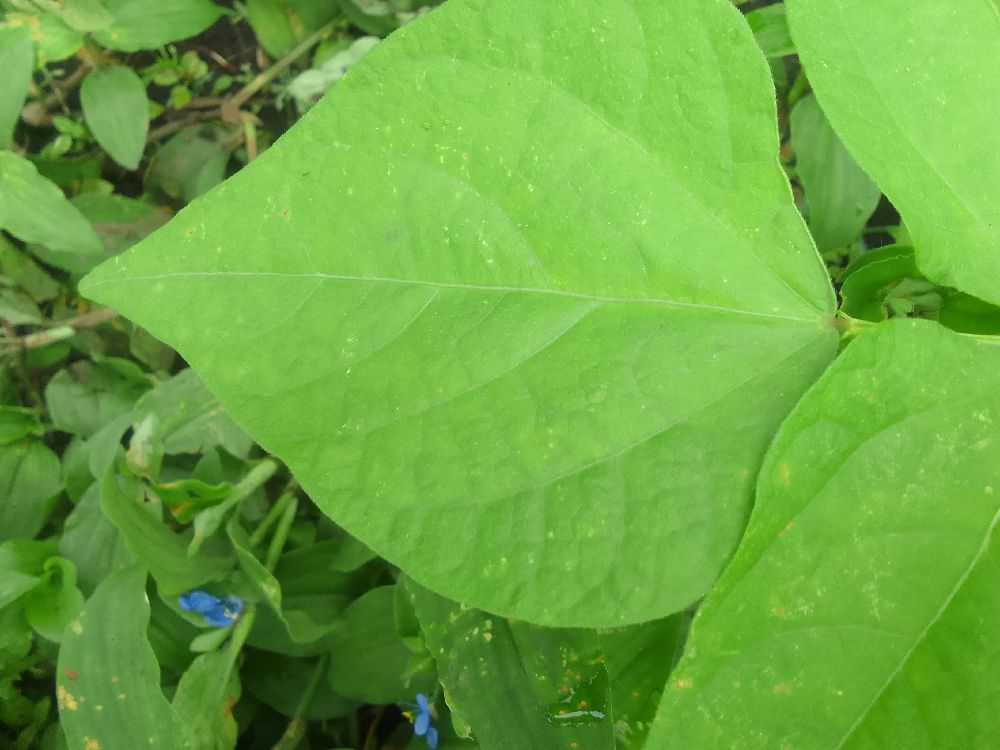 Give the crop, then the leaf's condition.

common bean, healthy
